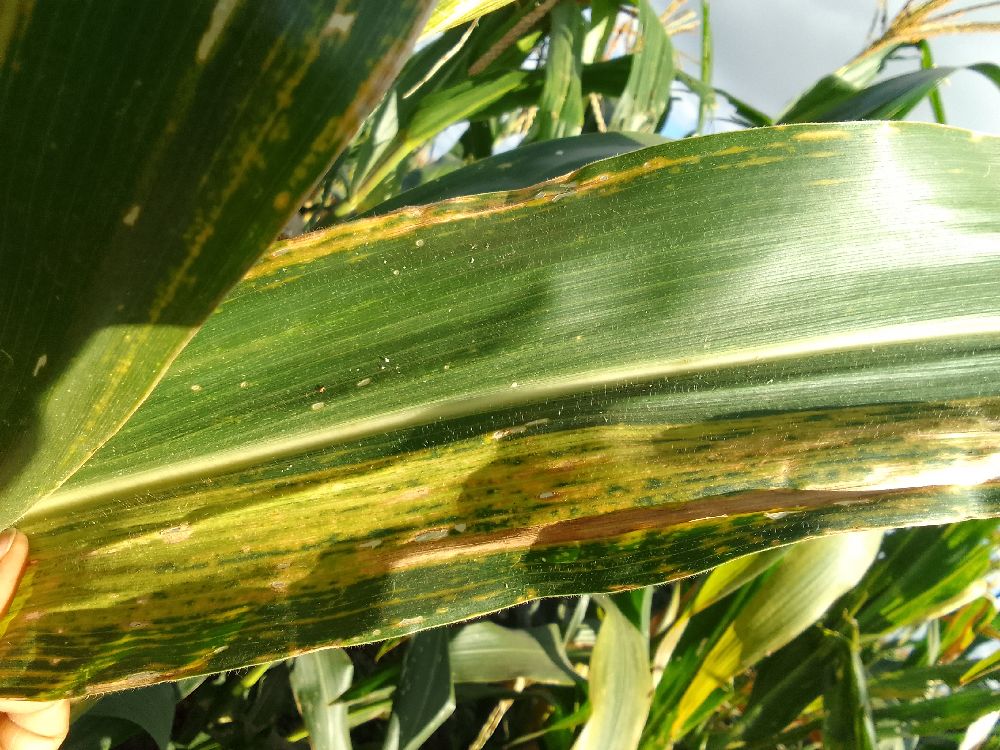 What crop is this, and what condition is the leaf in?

maize, maize lethal necrosis
